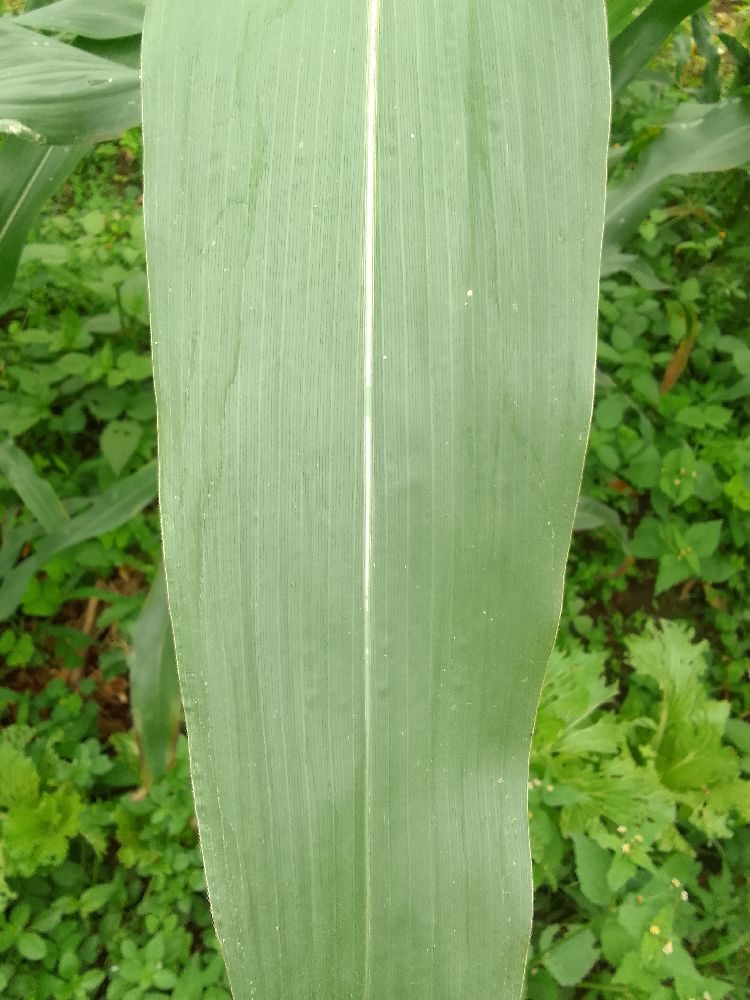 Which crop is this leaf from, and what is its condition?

maize, healthy
